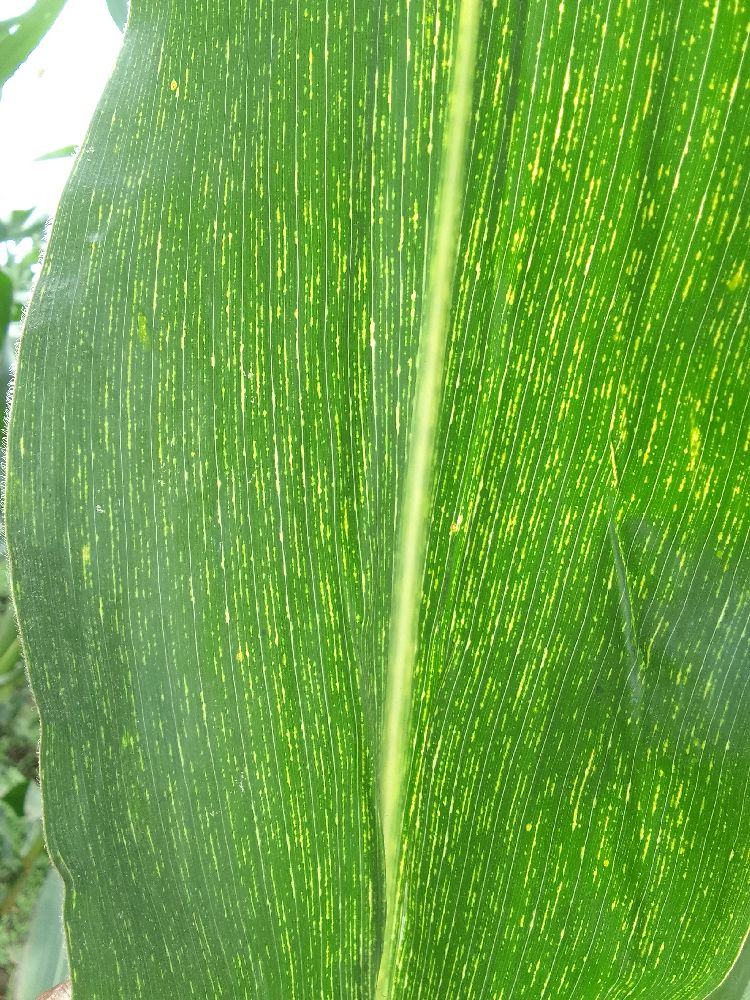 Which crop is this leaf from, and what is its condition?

maize, maize streak virus
